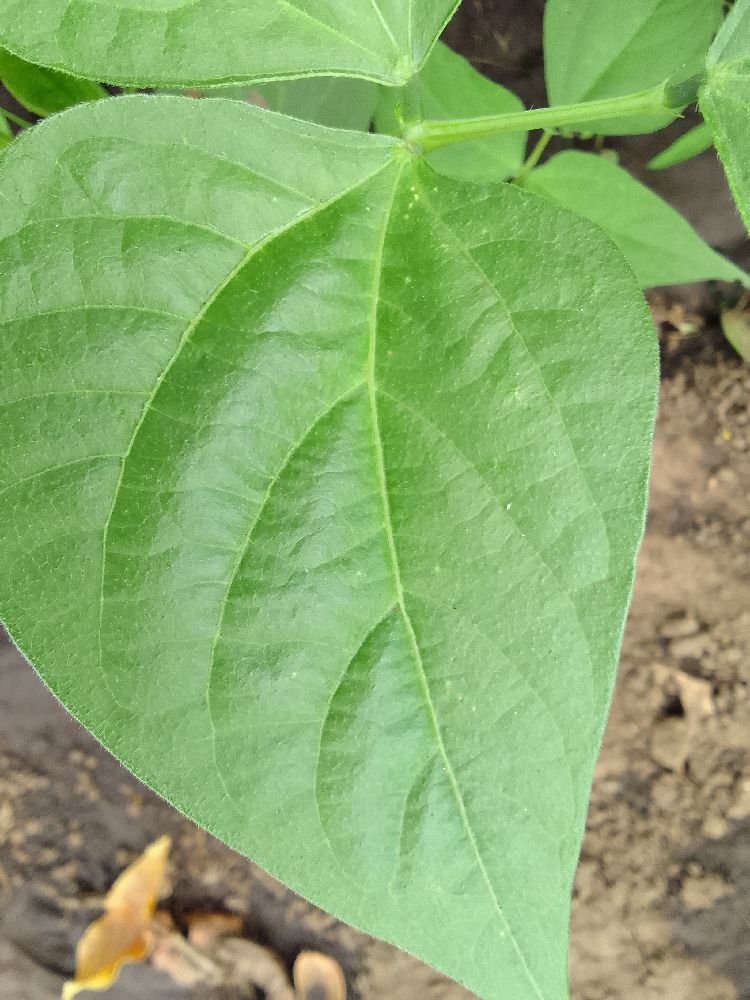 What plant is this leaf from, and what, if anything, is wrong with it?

common bean, healthy
